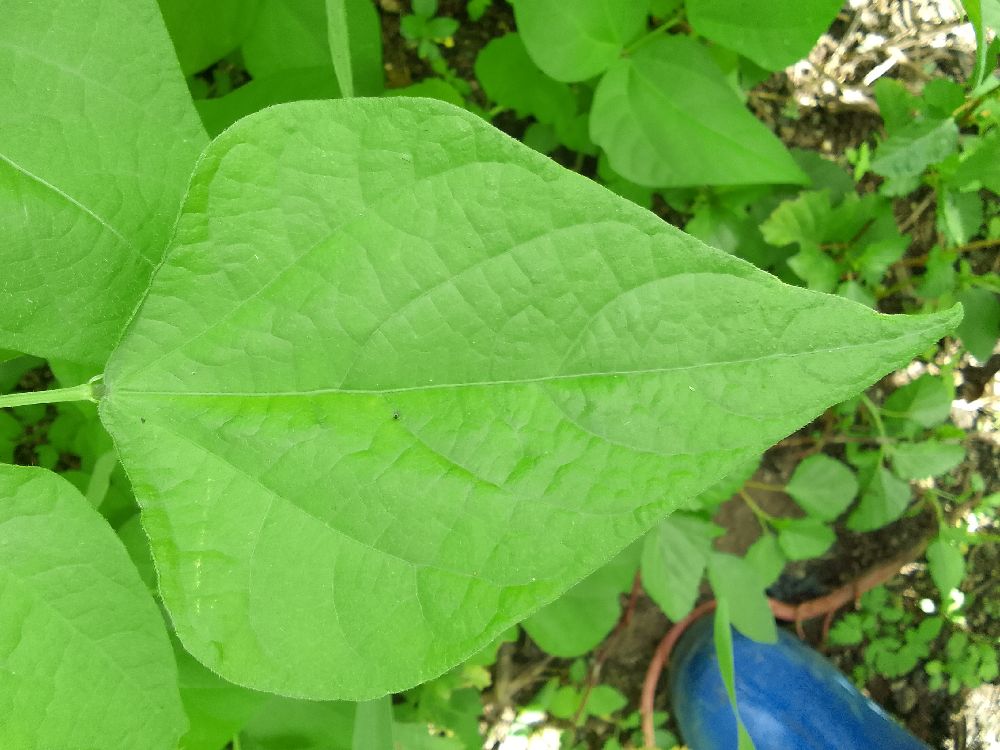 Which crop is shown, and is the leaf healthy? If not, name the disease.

common bean, healthy
